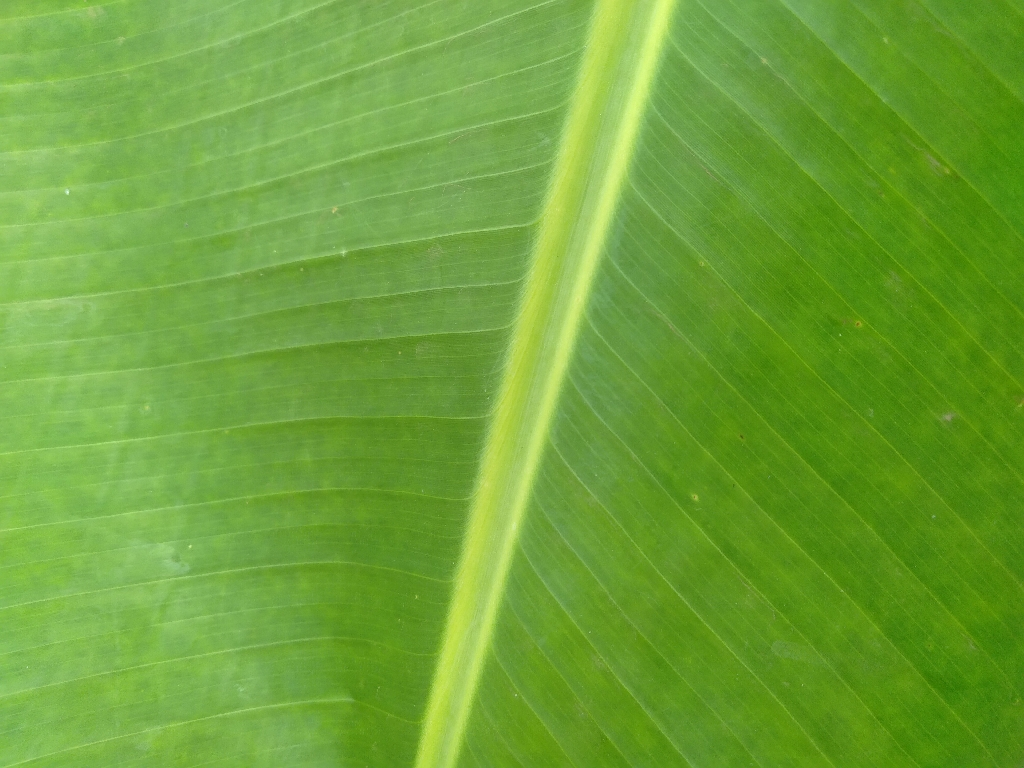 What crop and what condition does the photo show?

banana, healthy
